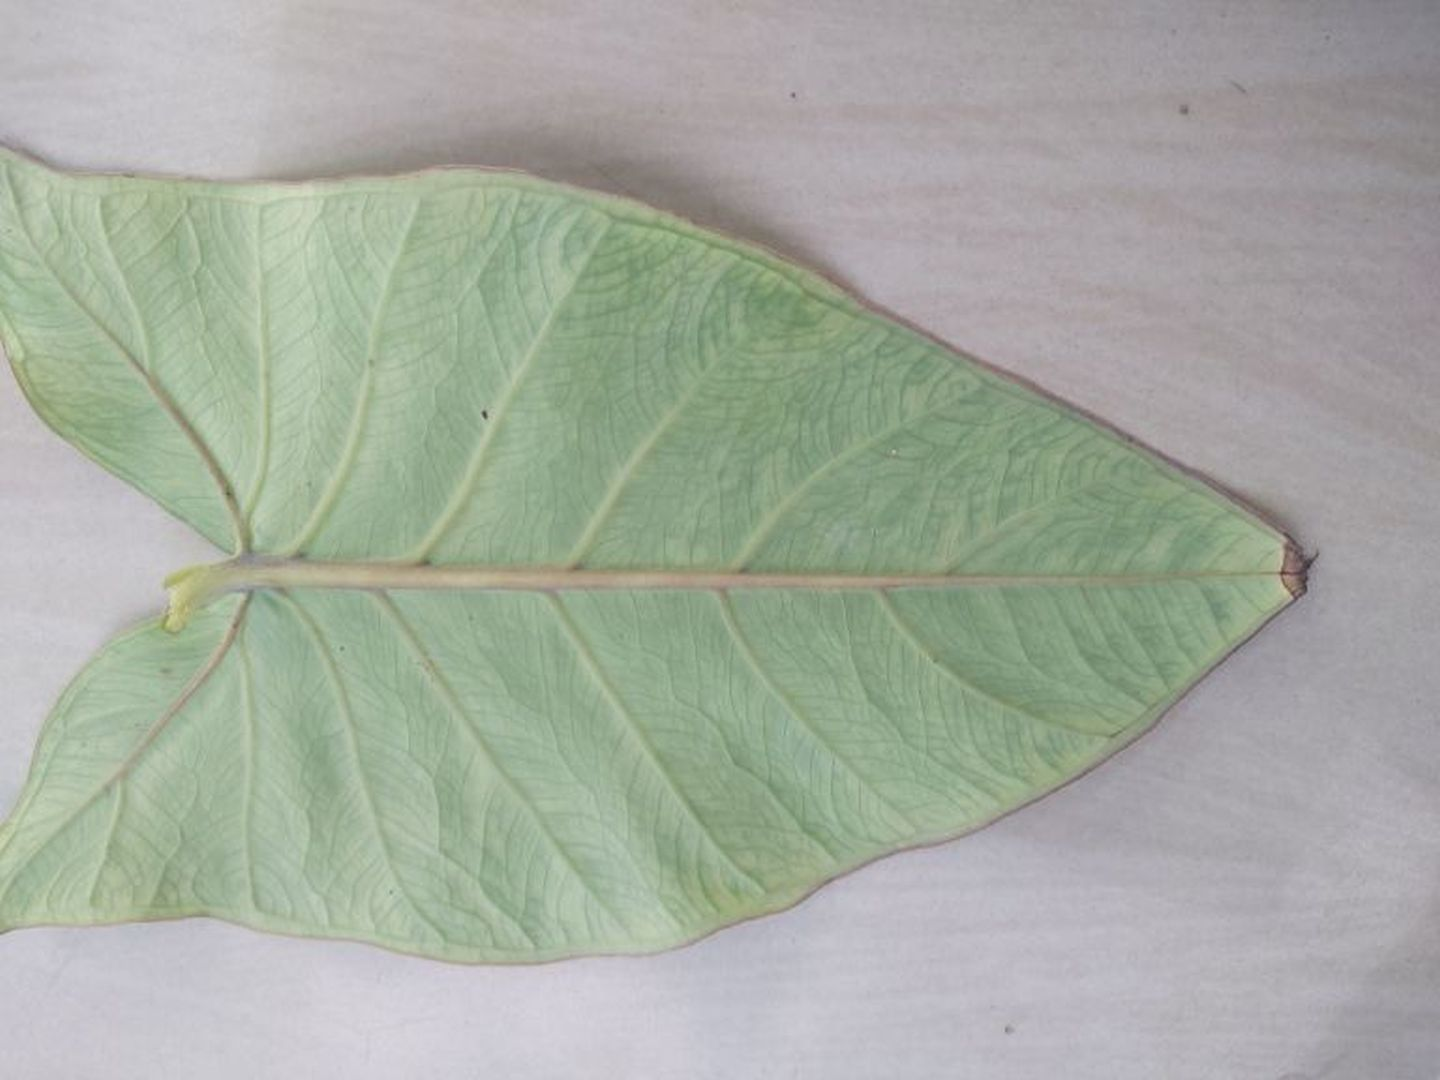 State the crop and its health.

taro, mosaic
